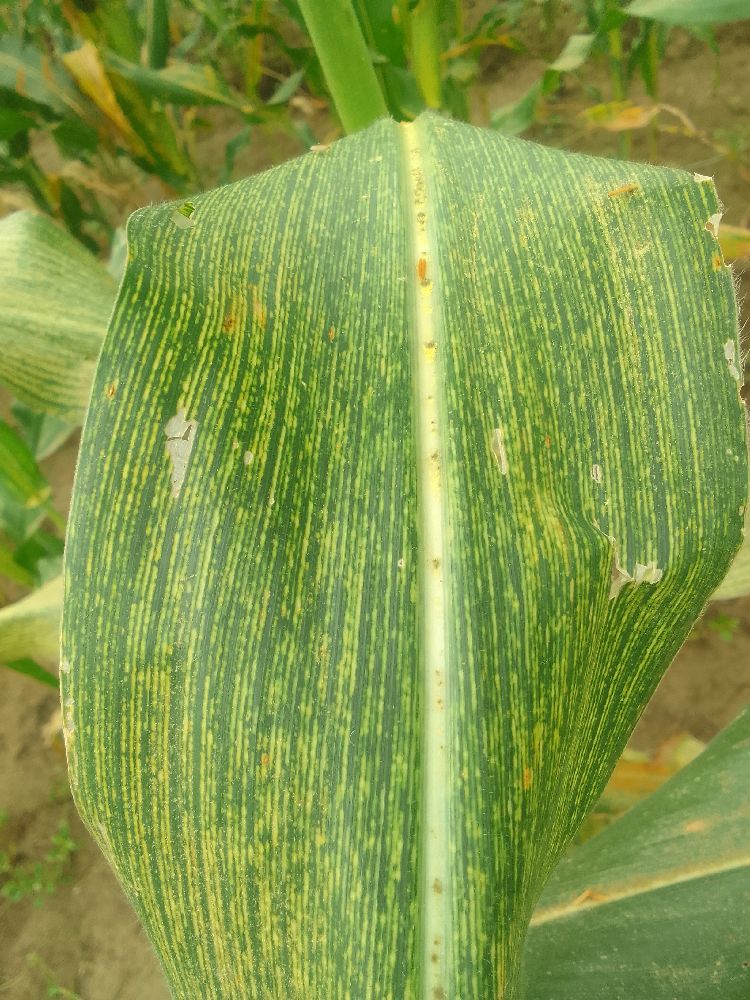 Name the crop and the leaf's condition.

maize, maize streak virus
